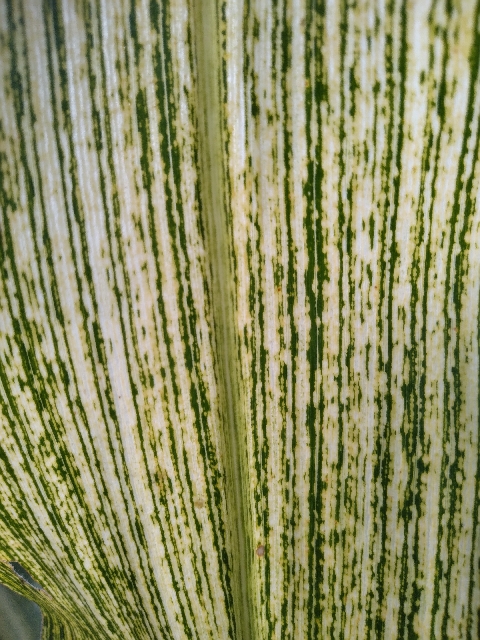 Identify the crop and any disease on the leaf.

maize, maize streak virus
